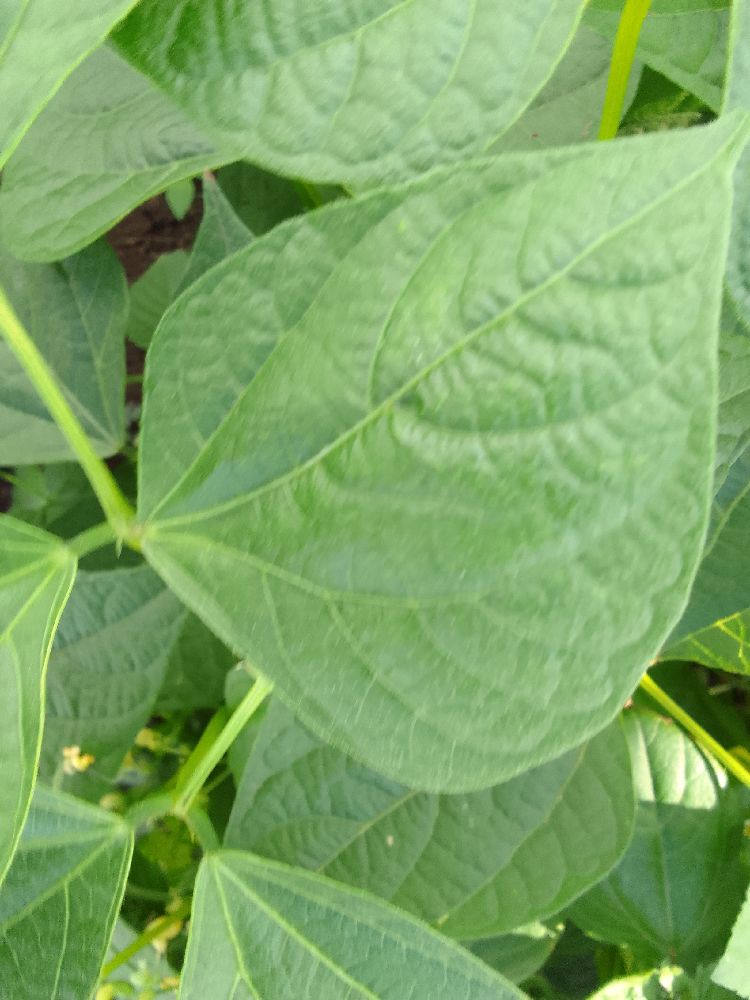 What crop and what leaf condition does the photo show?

common bean, healthy
